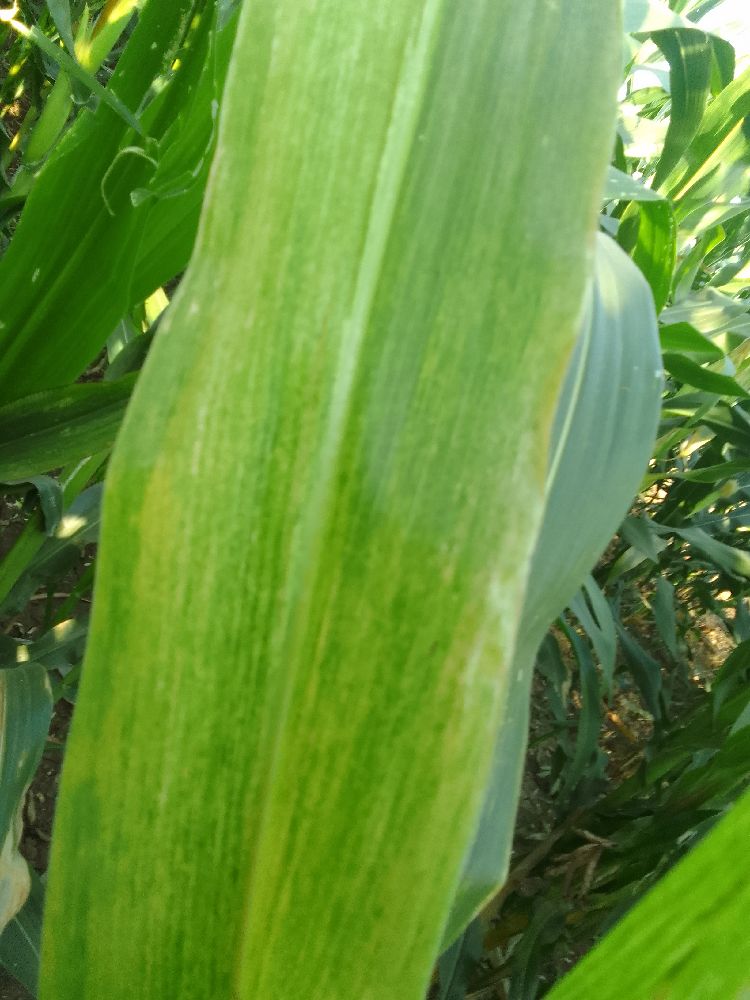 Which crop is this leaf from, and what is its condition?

maize, maize lethal necrosis
